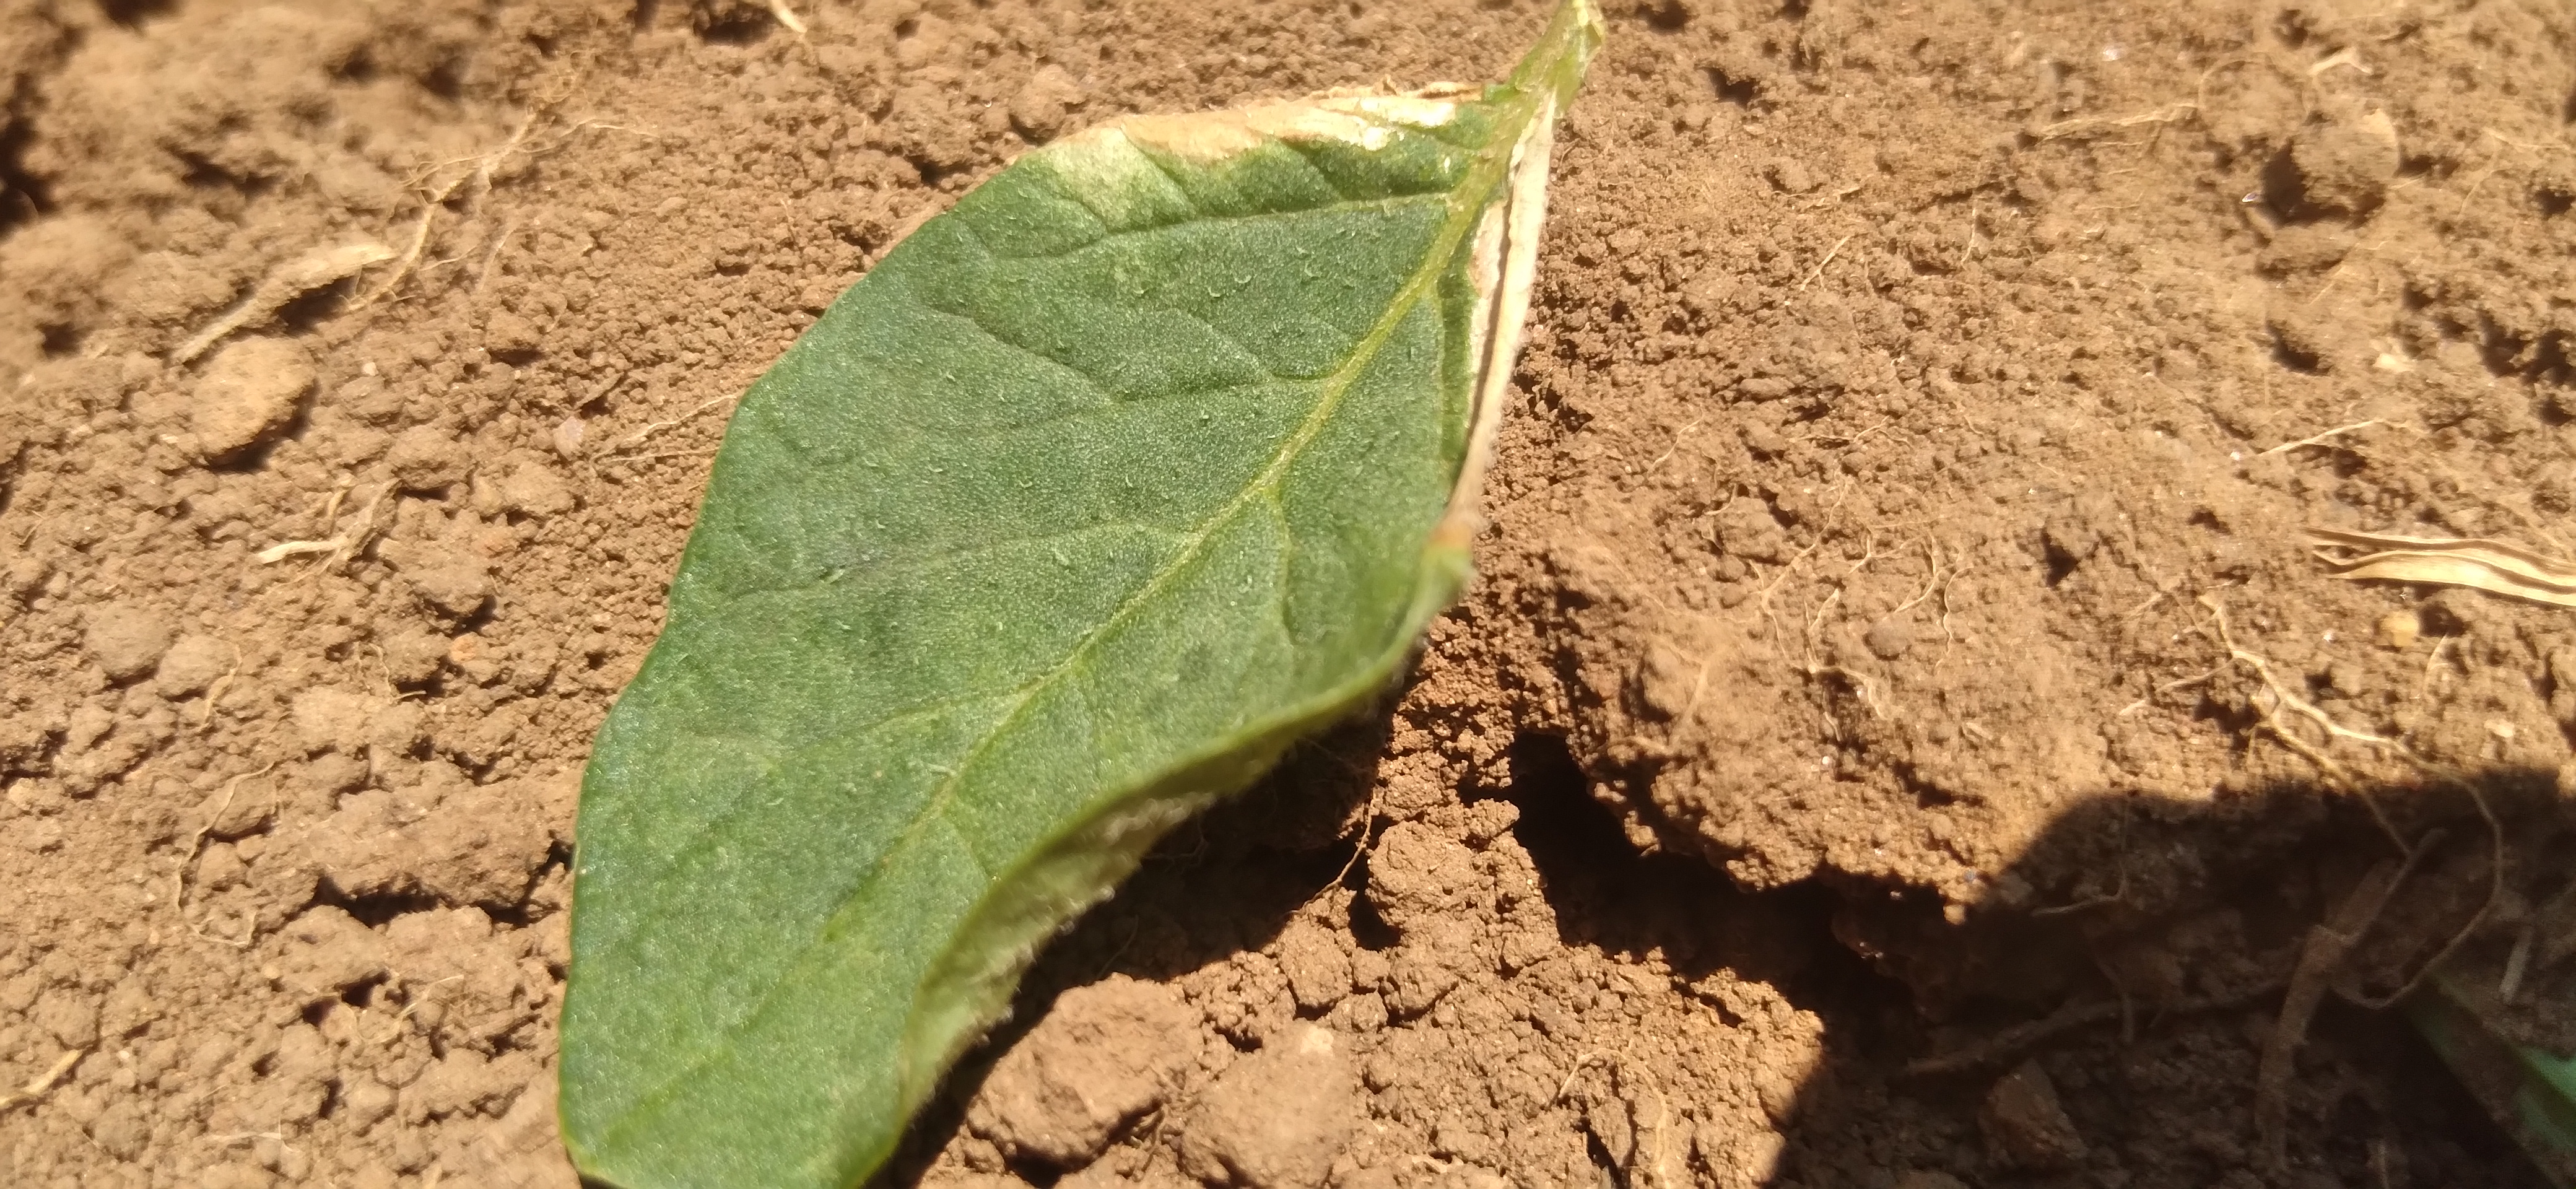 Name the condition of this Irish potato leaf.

early blight
